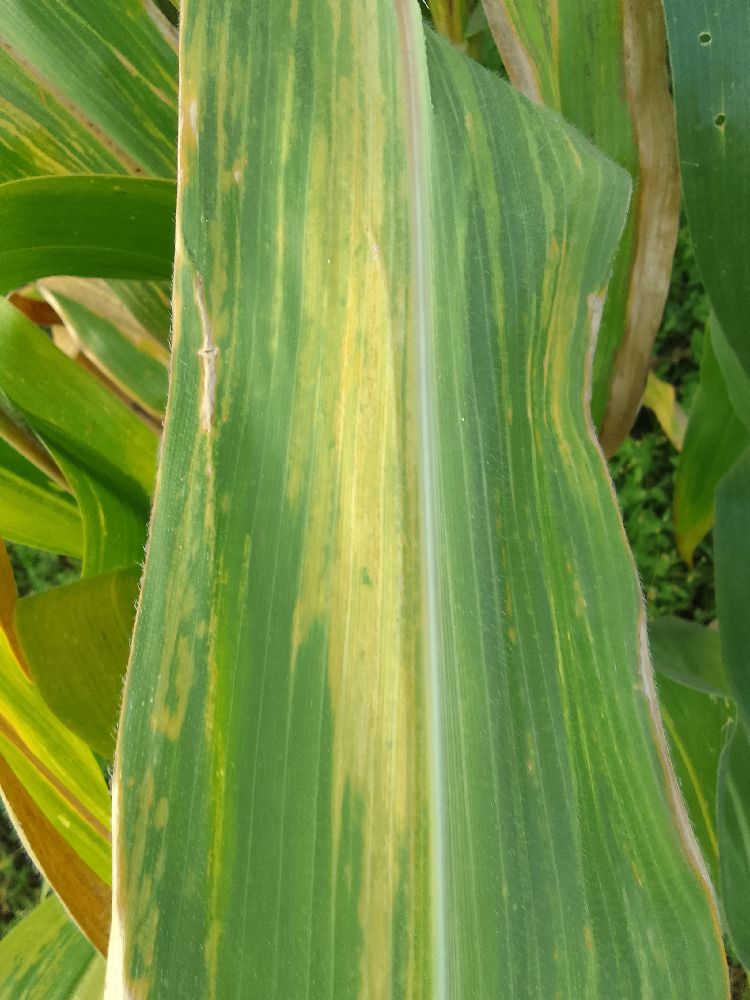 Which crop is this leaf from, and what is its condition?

maize, maize lethal necrosis
